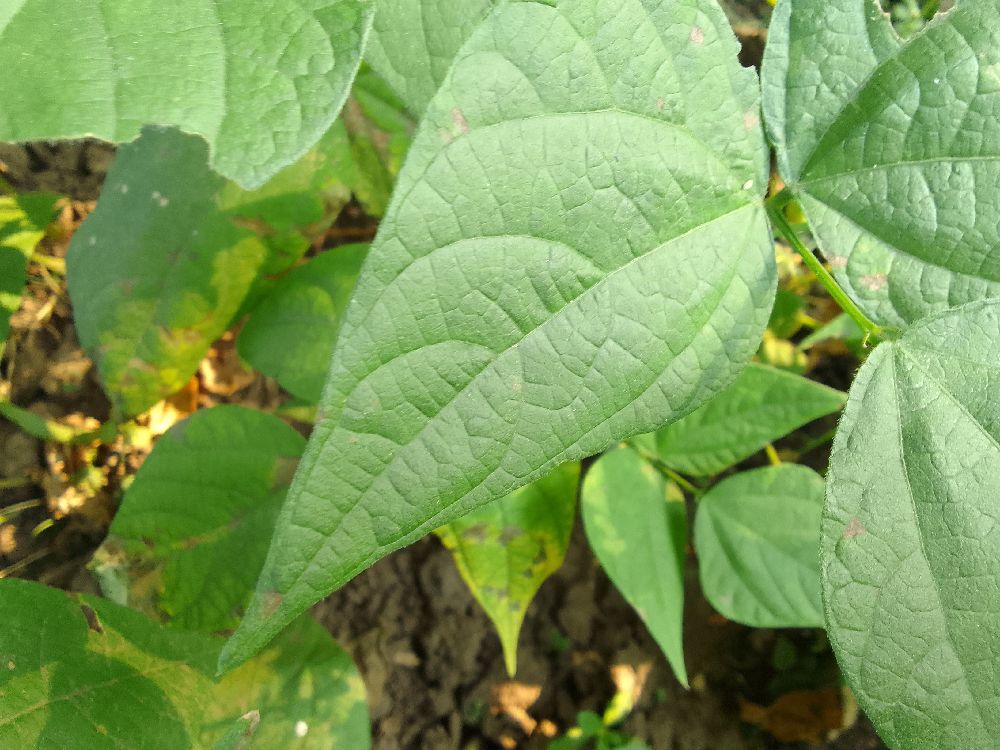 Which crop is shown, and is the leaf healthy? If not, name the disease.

common bean, healthy
